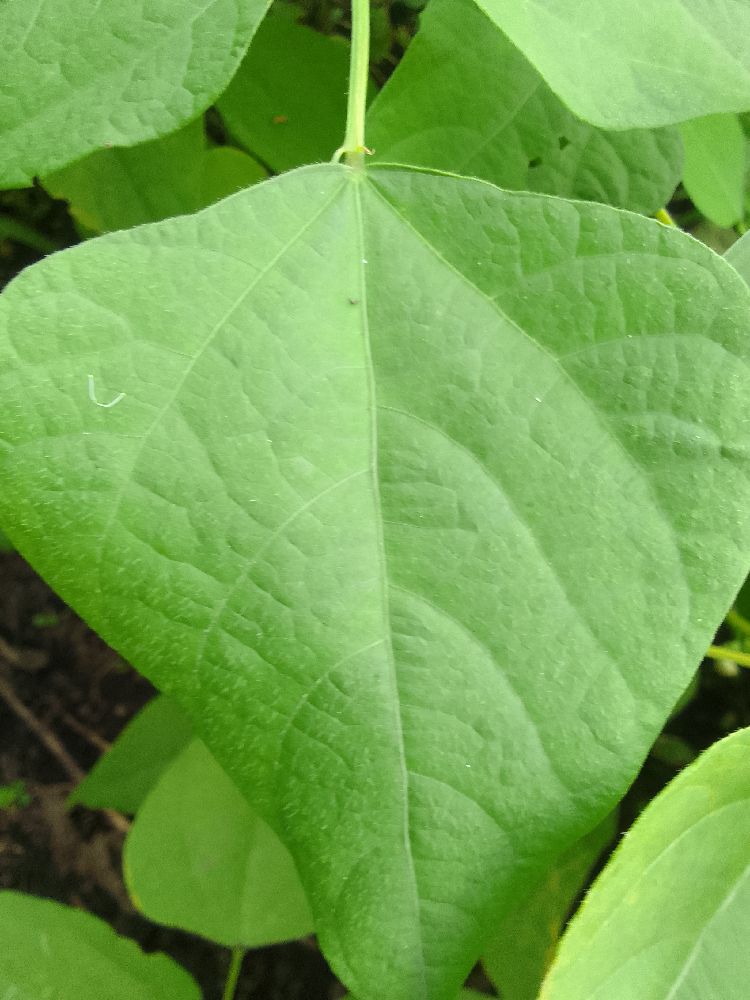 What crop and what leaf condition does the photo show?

common bean, healthy
